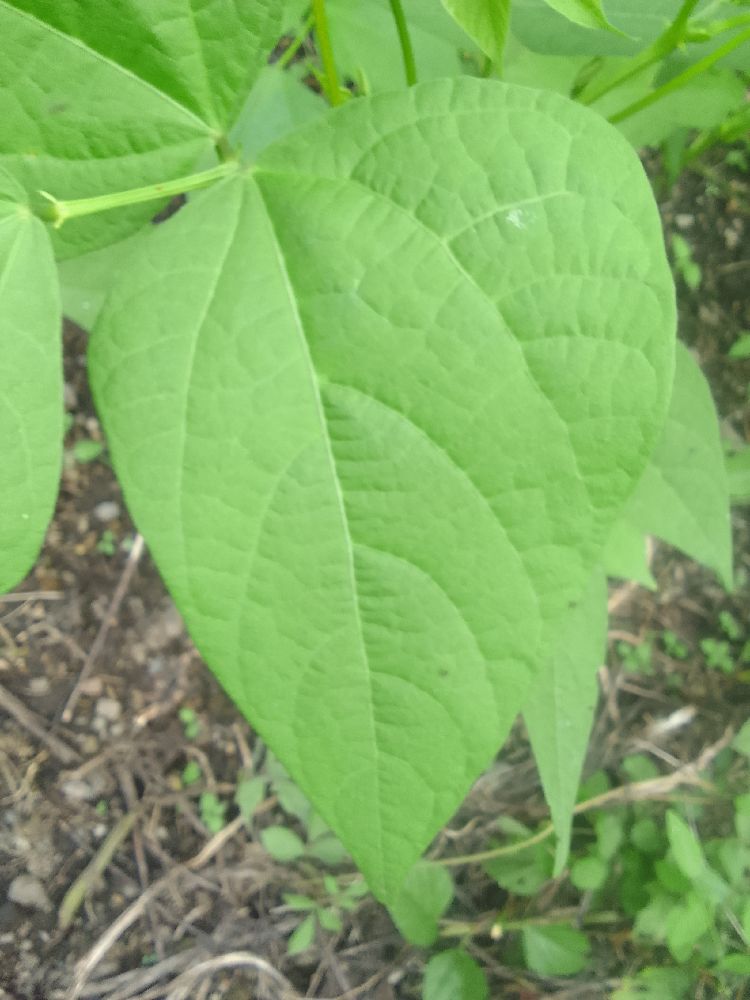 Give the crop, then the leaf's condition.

common bean, healthy
